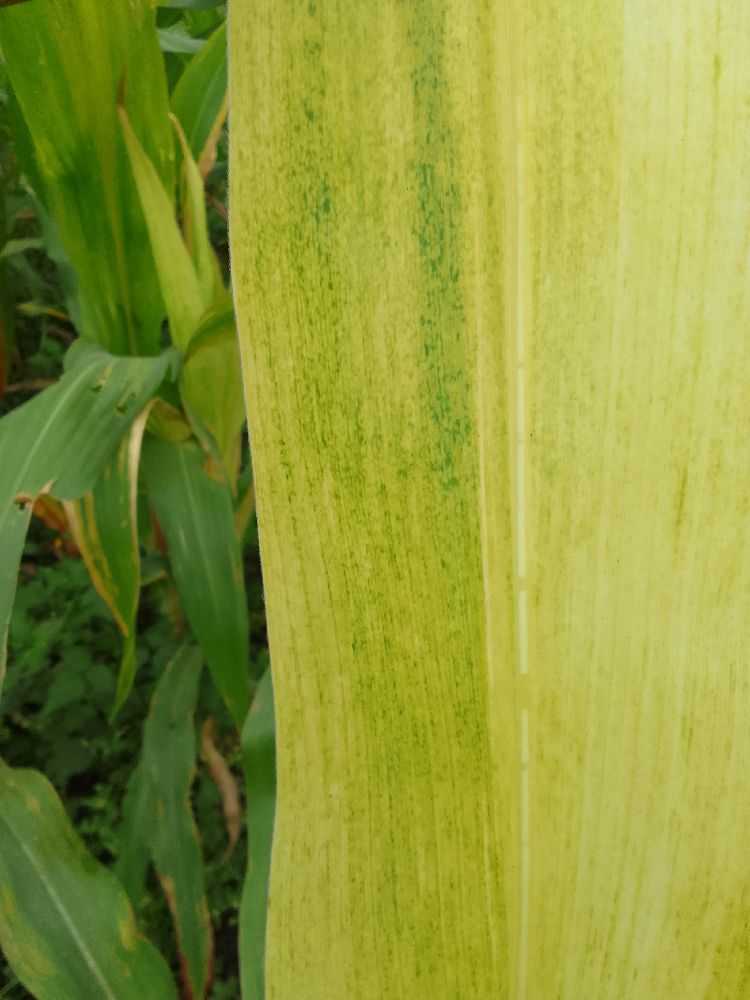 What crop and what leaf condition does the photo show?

maize, maize lethal necrosis
